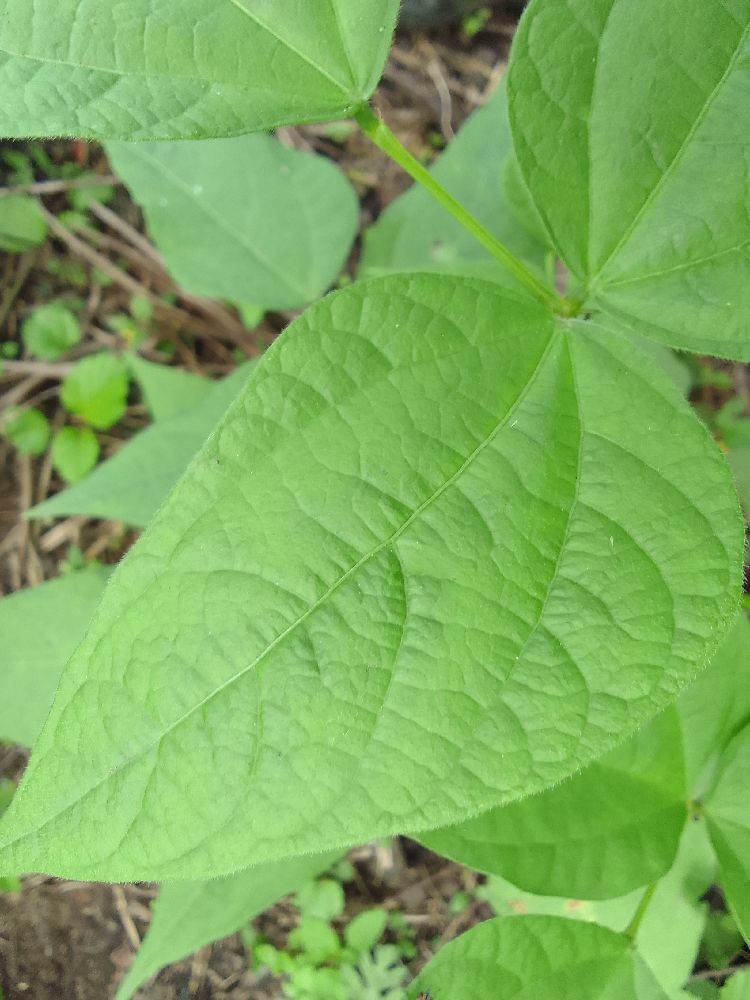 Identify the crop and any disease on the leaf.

common bean, healthy
